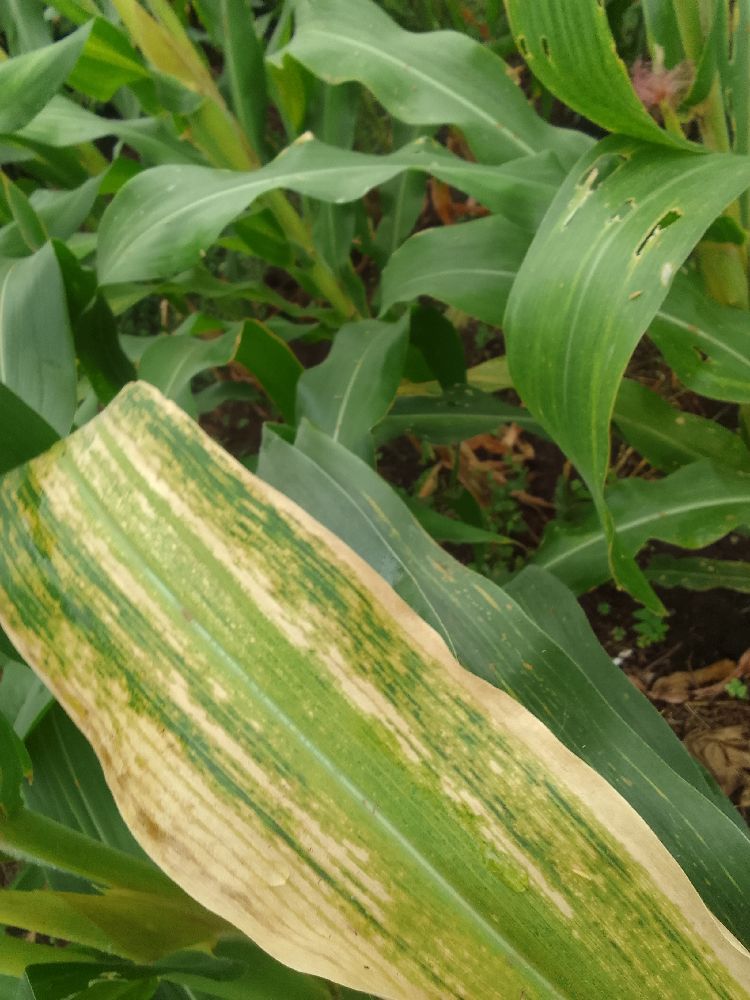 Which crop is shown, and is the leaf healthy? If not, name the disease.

maize, maize lethal necrosis
